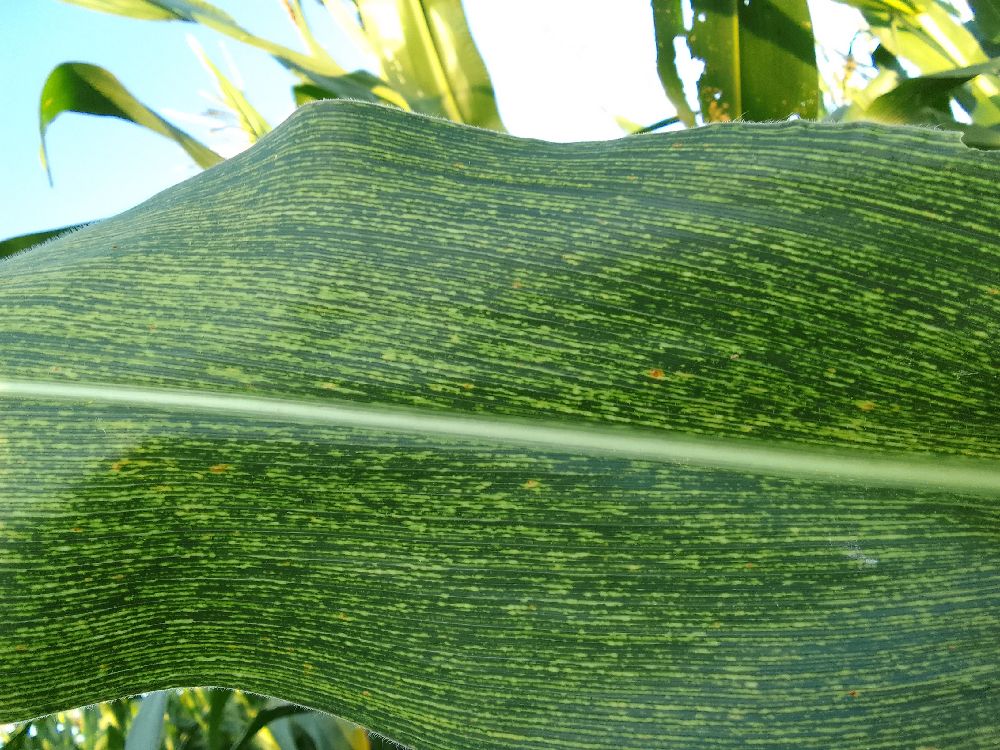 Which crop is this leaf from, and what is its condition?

maize, maize streak virus
